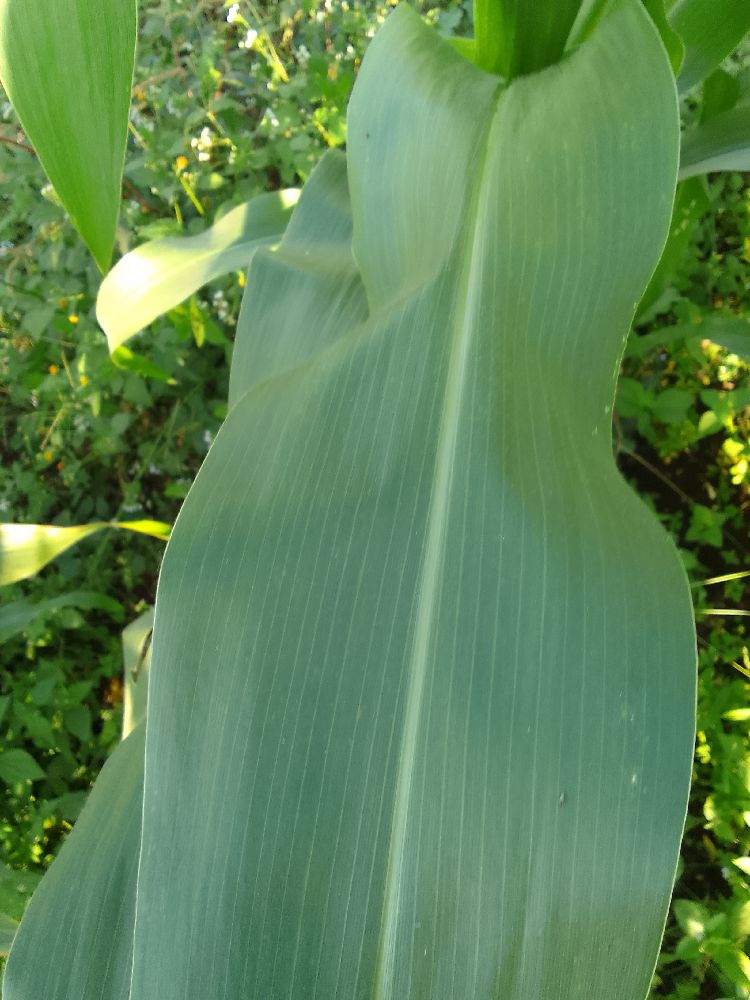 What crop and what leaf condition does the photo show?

maize, healthy
